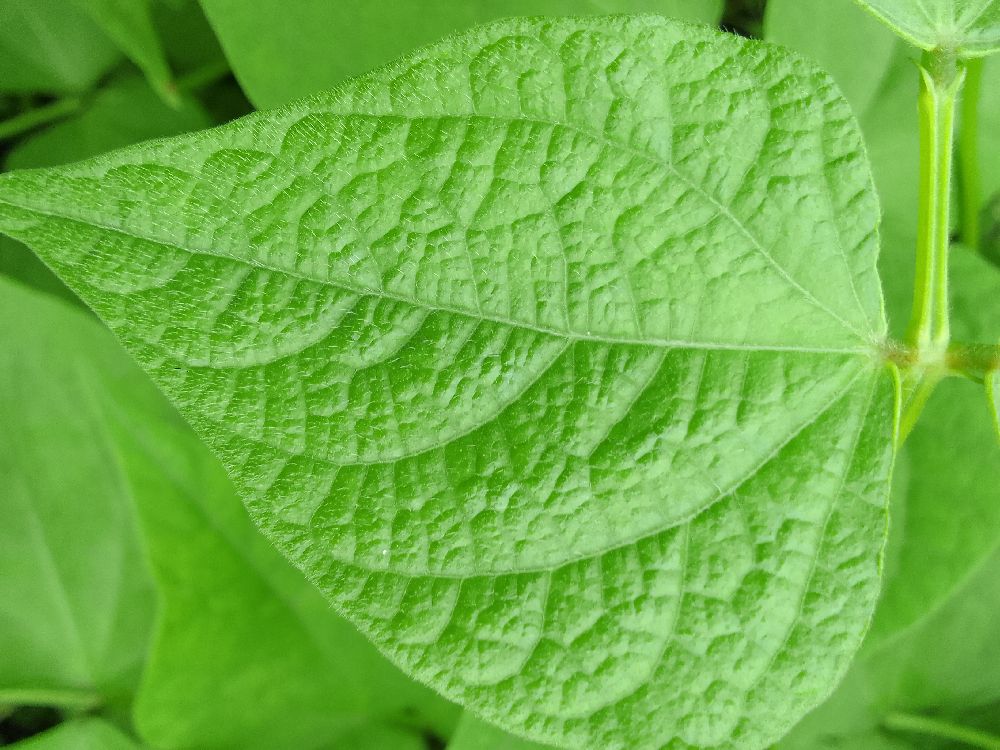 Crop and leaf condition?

common bean, healthy
